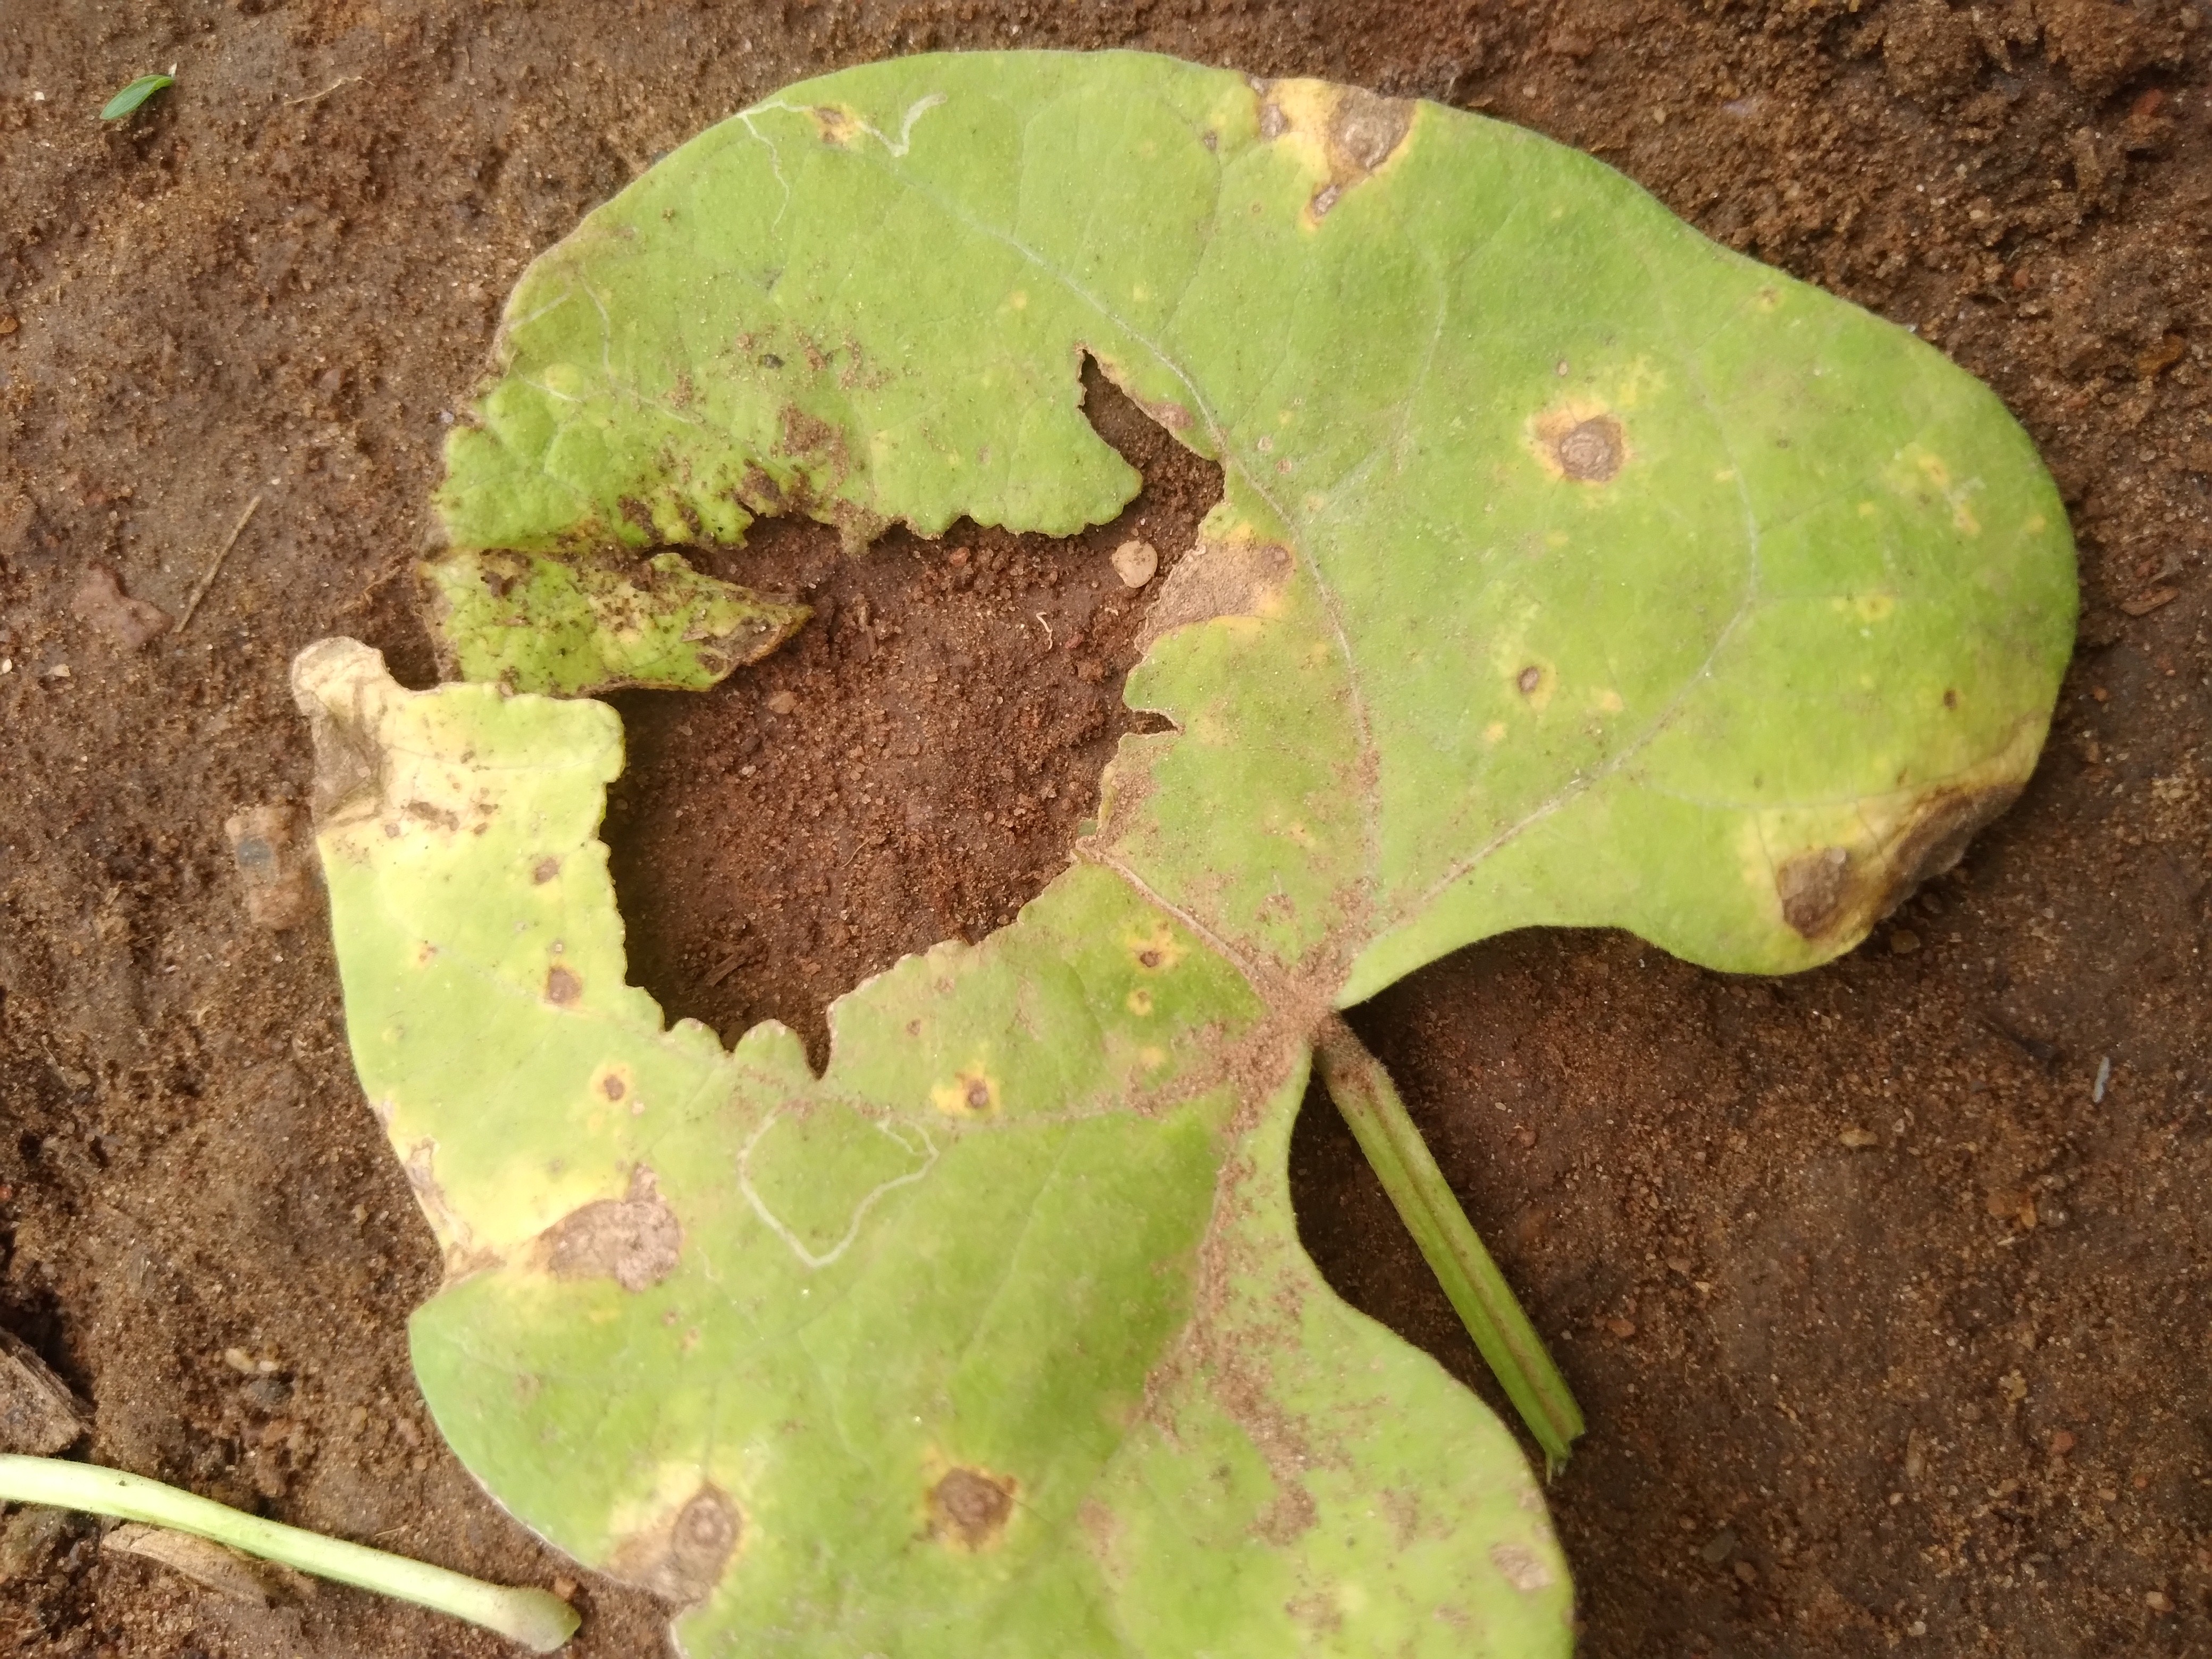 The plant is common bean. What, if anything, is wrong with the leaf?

rust
